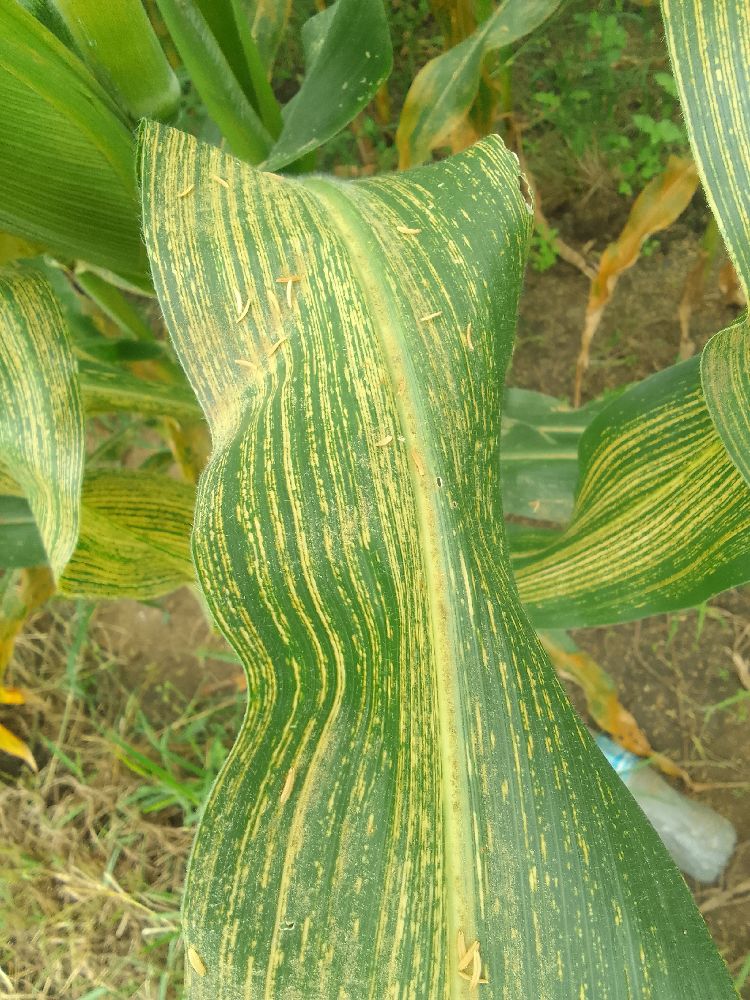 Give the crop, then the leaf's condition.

maize, maize streak virus
